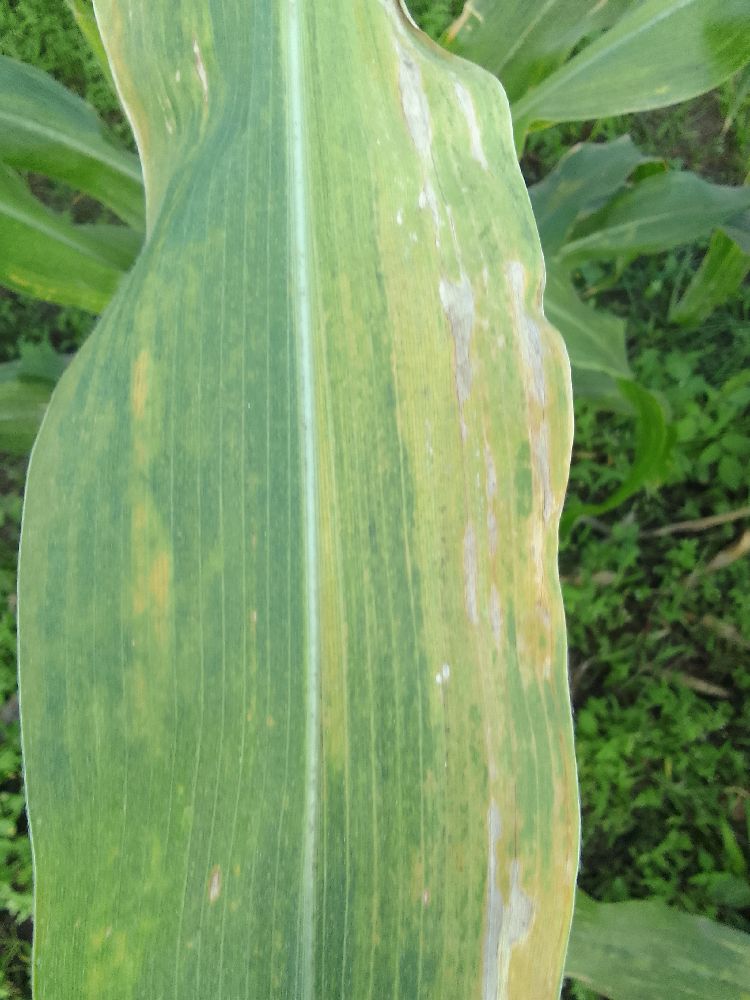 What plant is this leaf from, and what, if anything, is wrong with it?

maize, maize lethal necrosis
